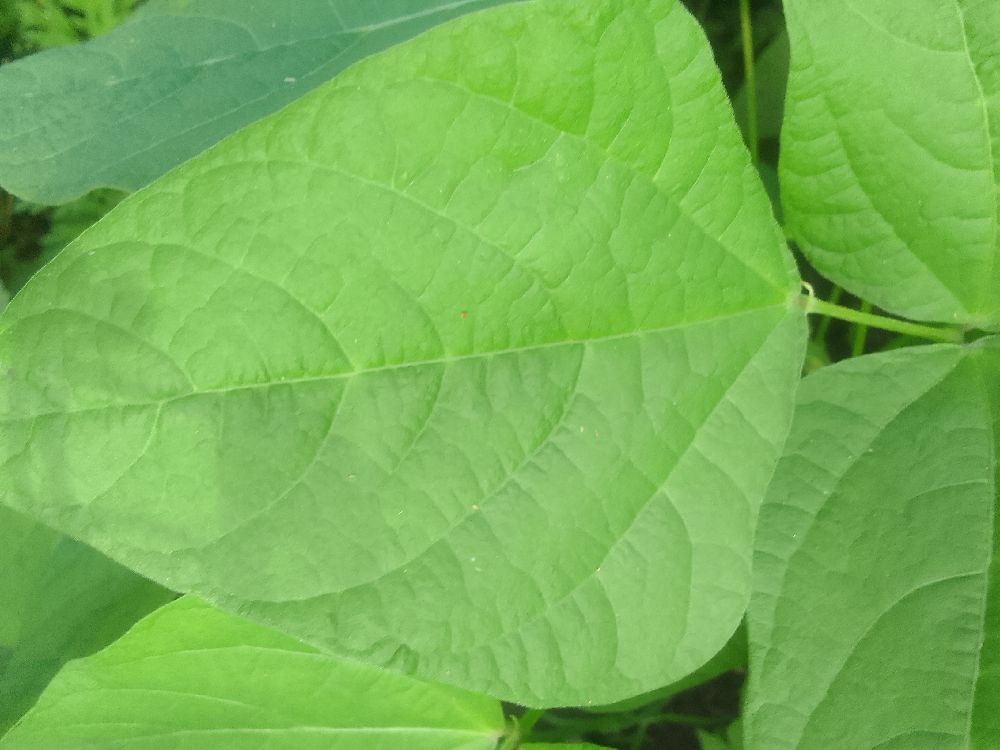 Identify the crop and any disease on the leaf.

common bean, healthy
